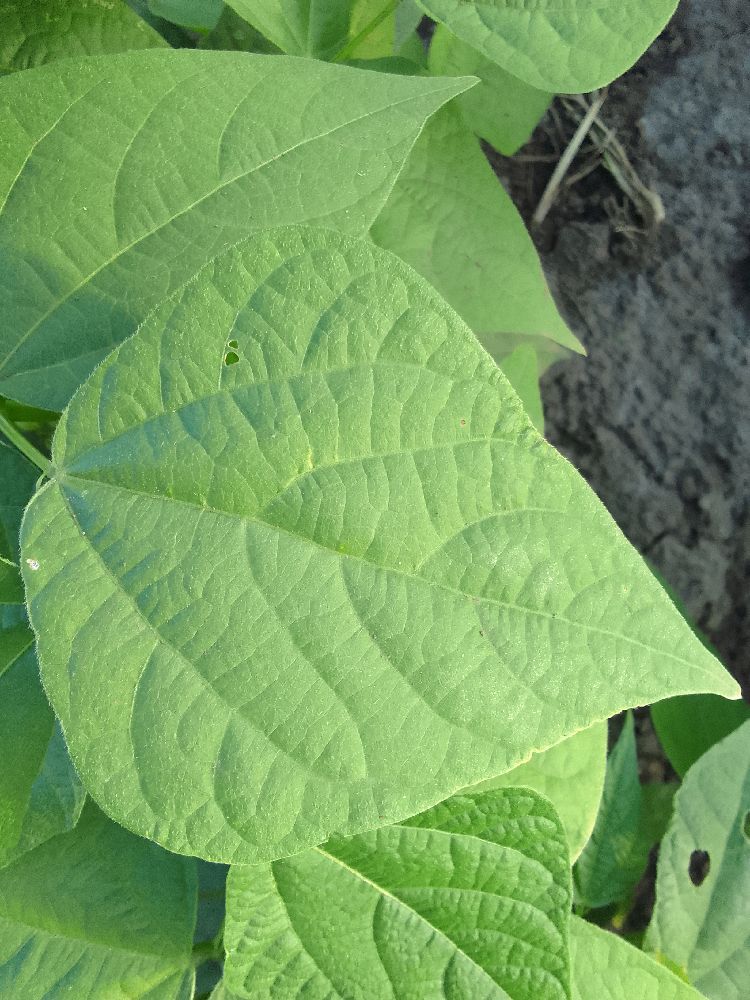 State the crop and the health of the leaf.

common bean, healthy
